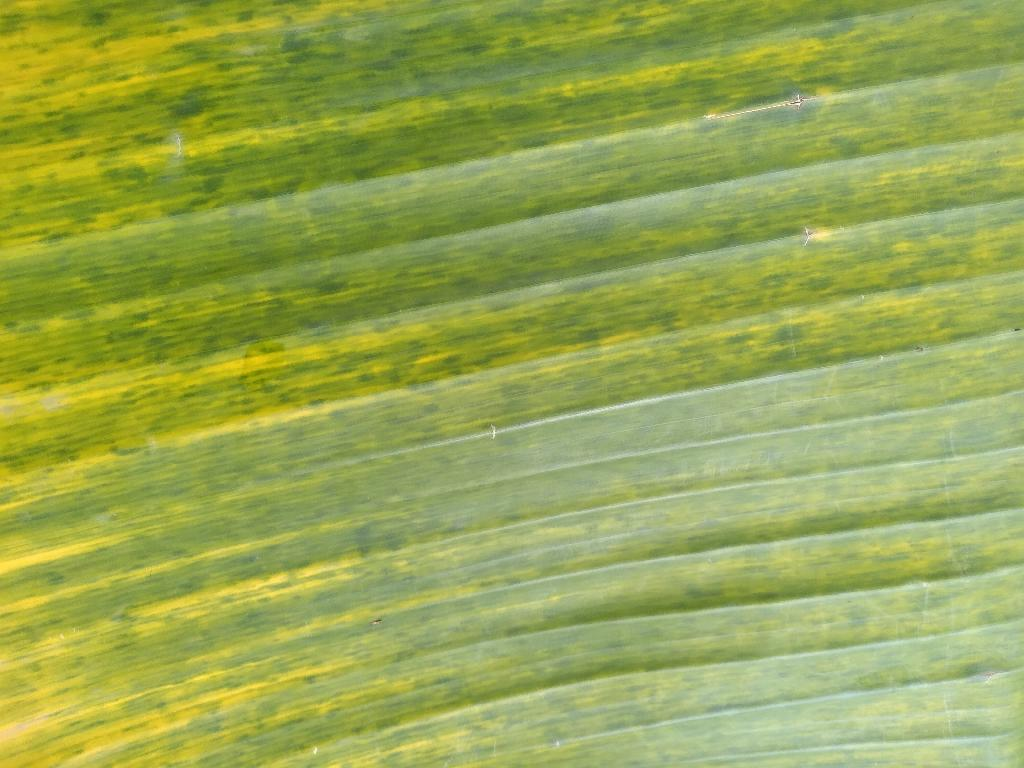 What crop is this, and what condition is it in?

banana, fusarium wilt race 1
